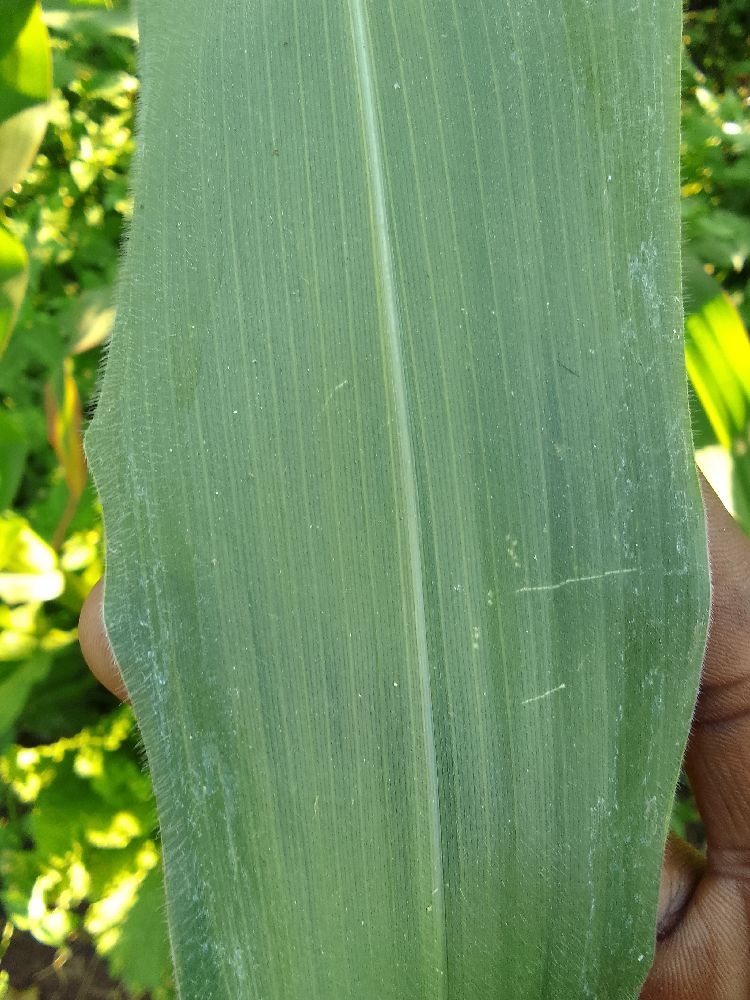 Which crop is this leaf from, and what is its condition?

maize, healthy
